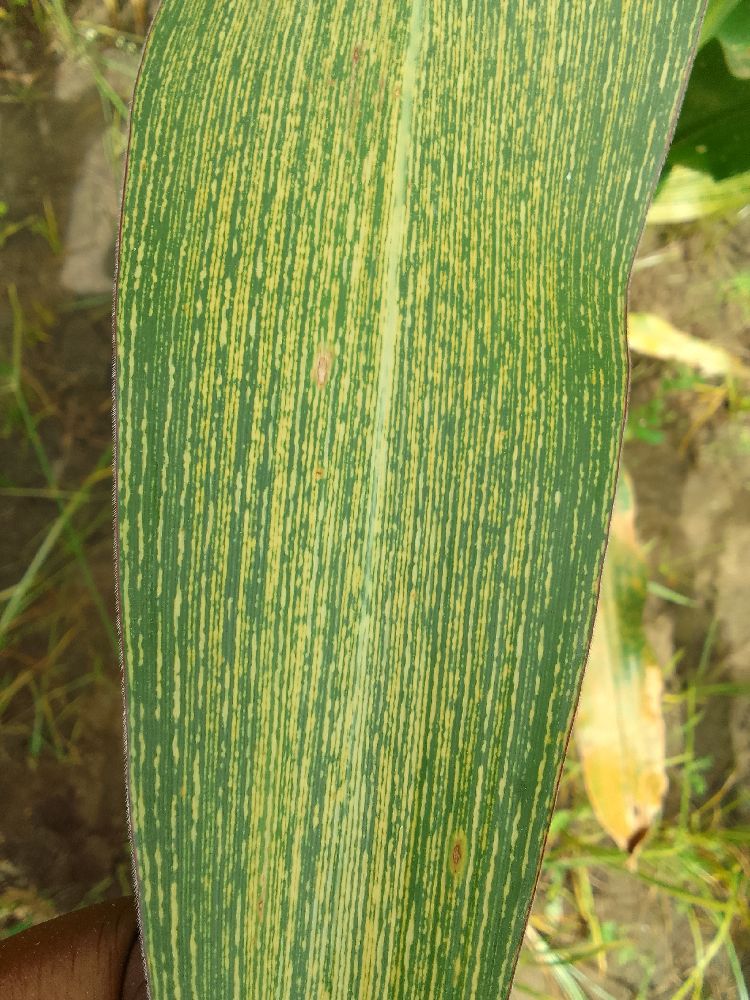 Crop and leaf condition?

maize, maize streak virus
